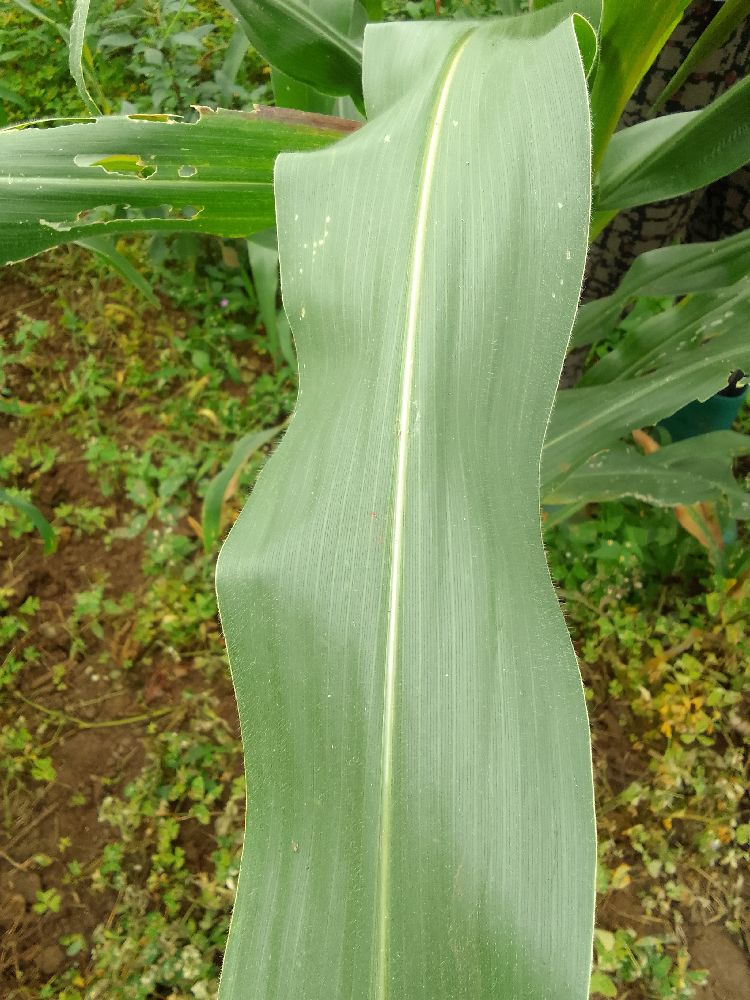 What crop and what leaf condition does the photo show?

maize, healthy
